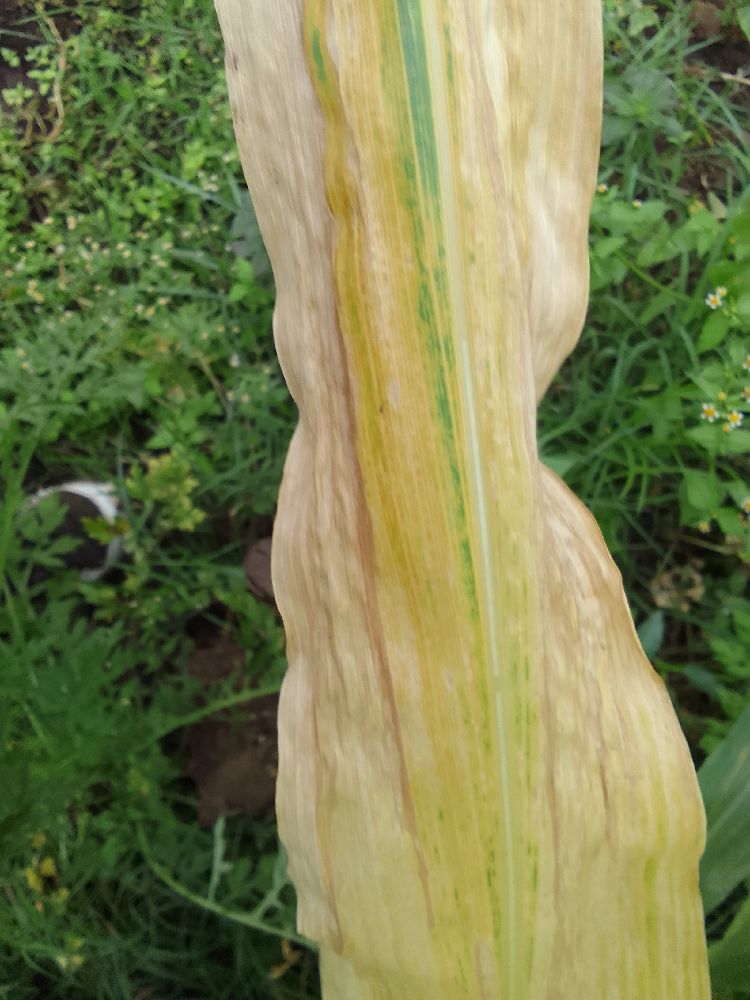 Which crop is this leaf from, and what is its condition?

maize, maize lethal necrosis
